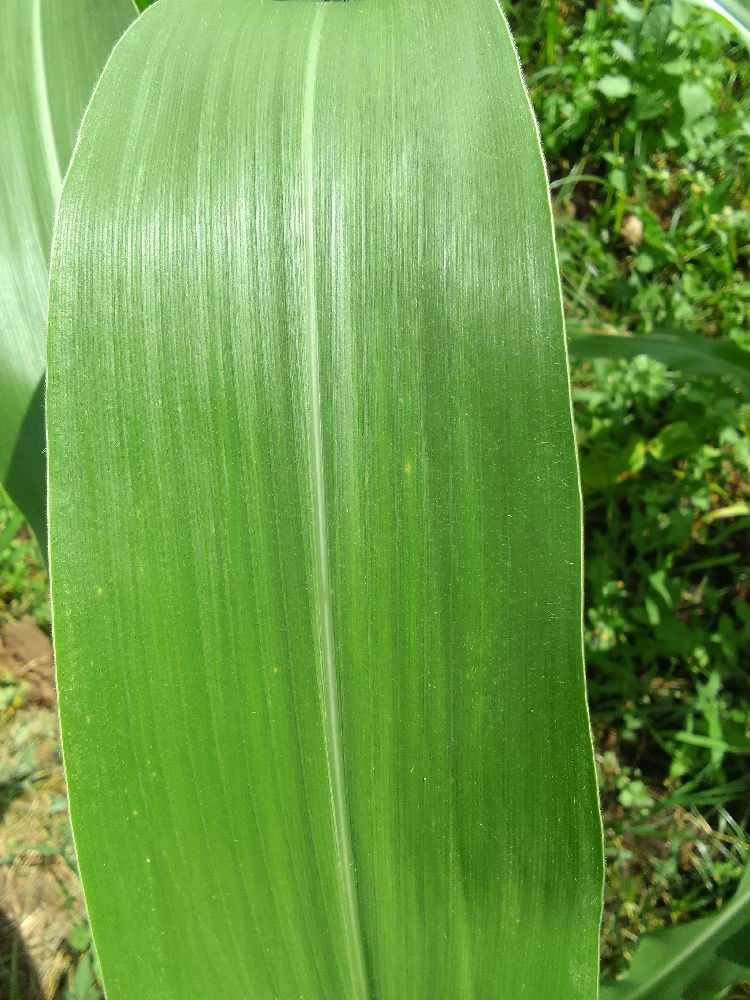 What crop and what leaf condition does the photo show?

maize, healthy
